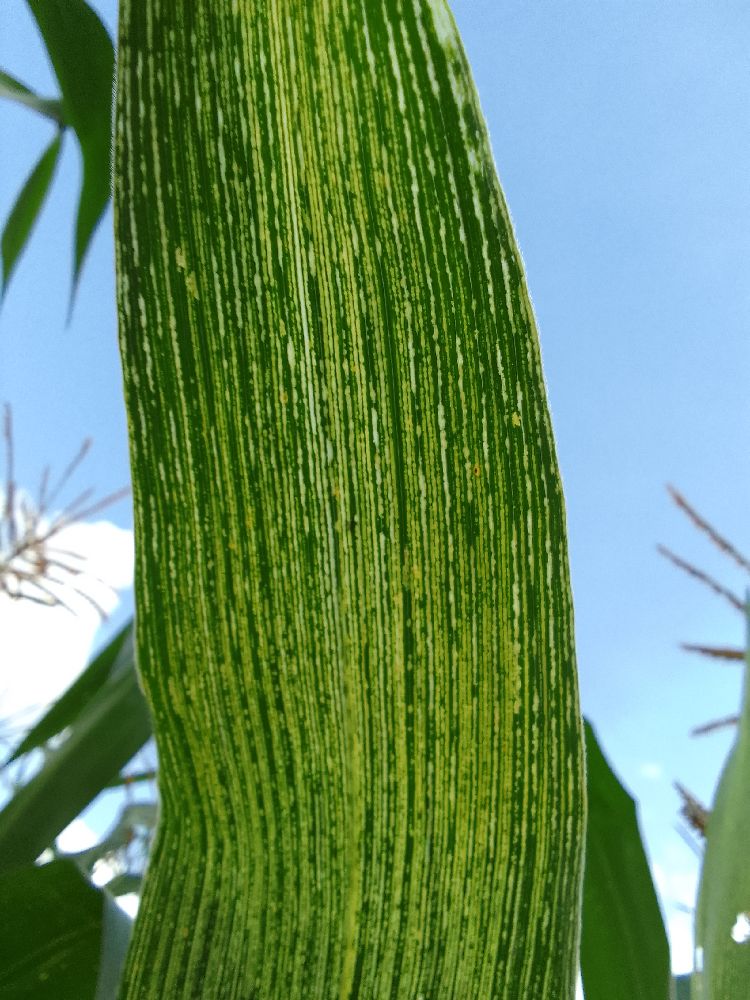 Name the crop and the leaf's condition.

maize, maize streak virus
